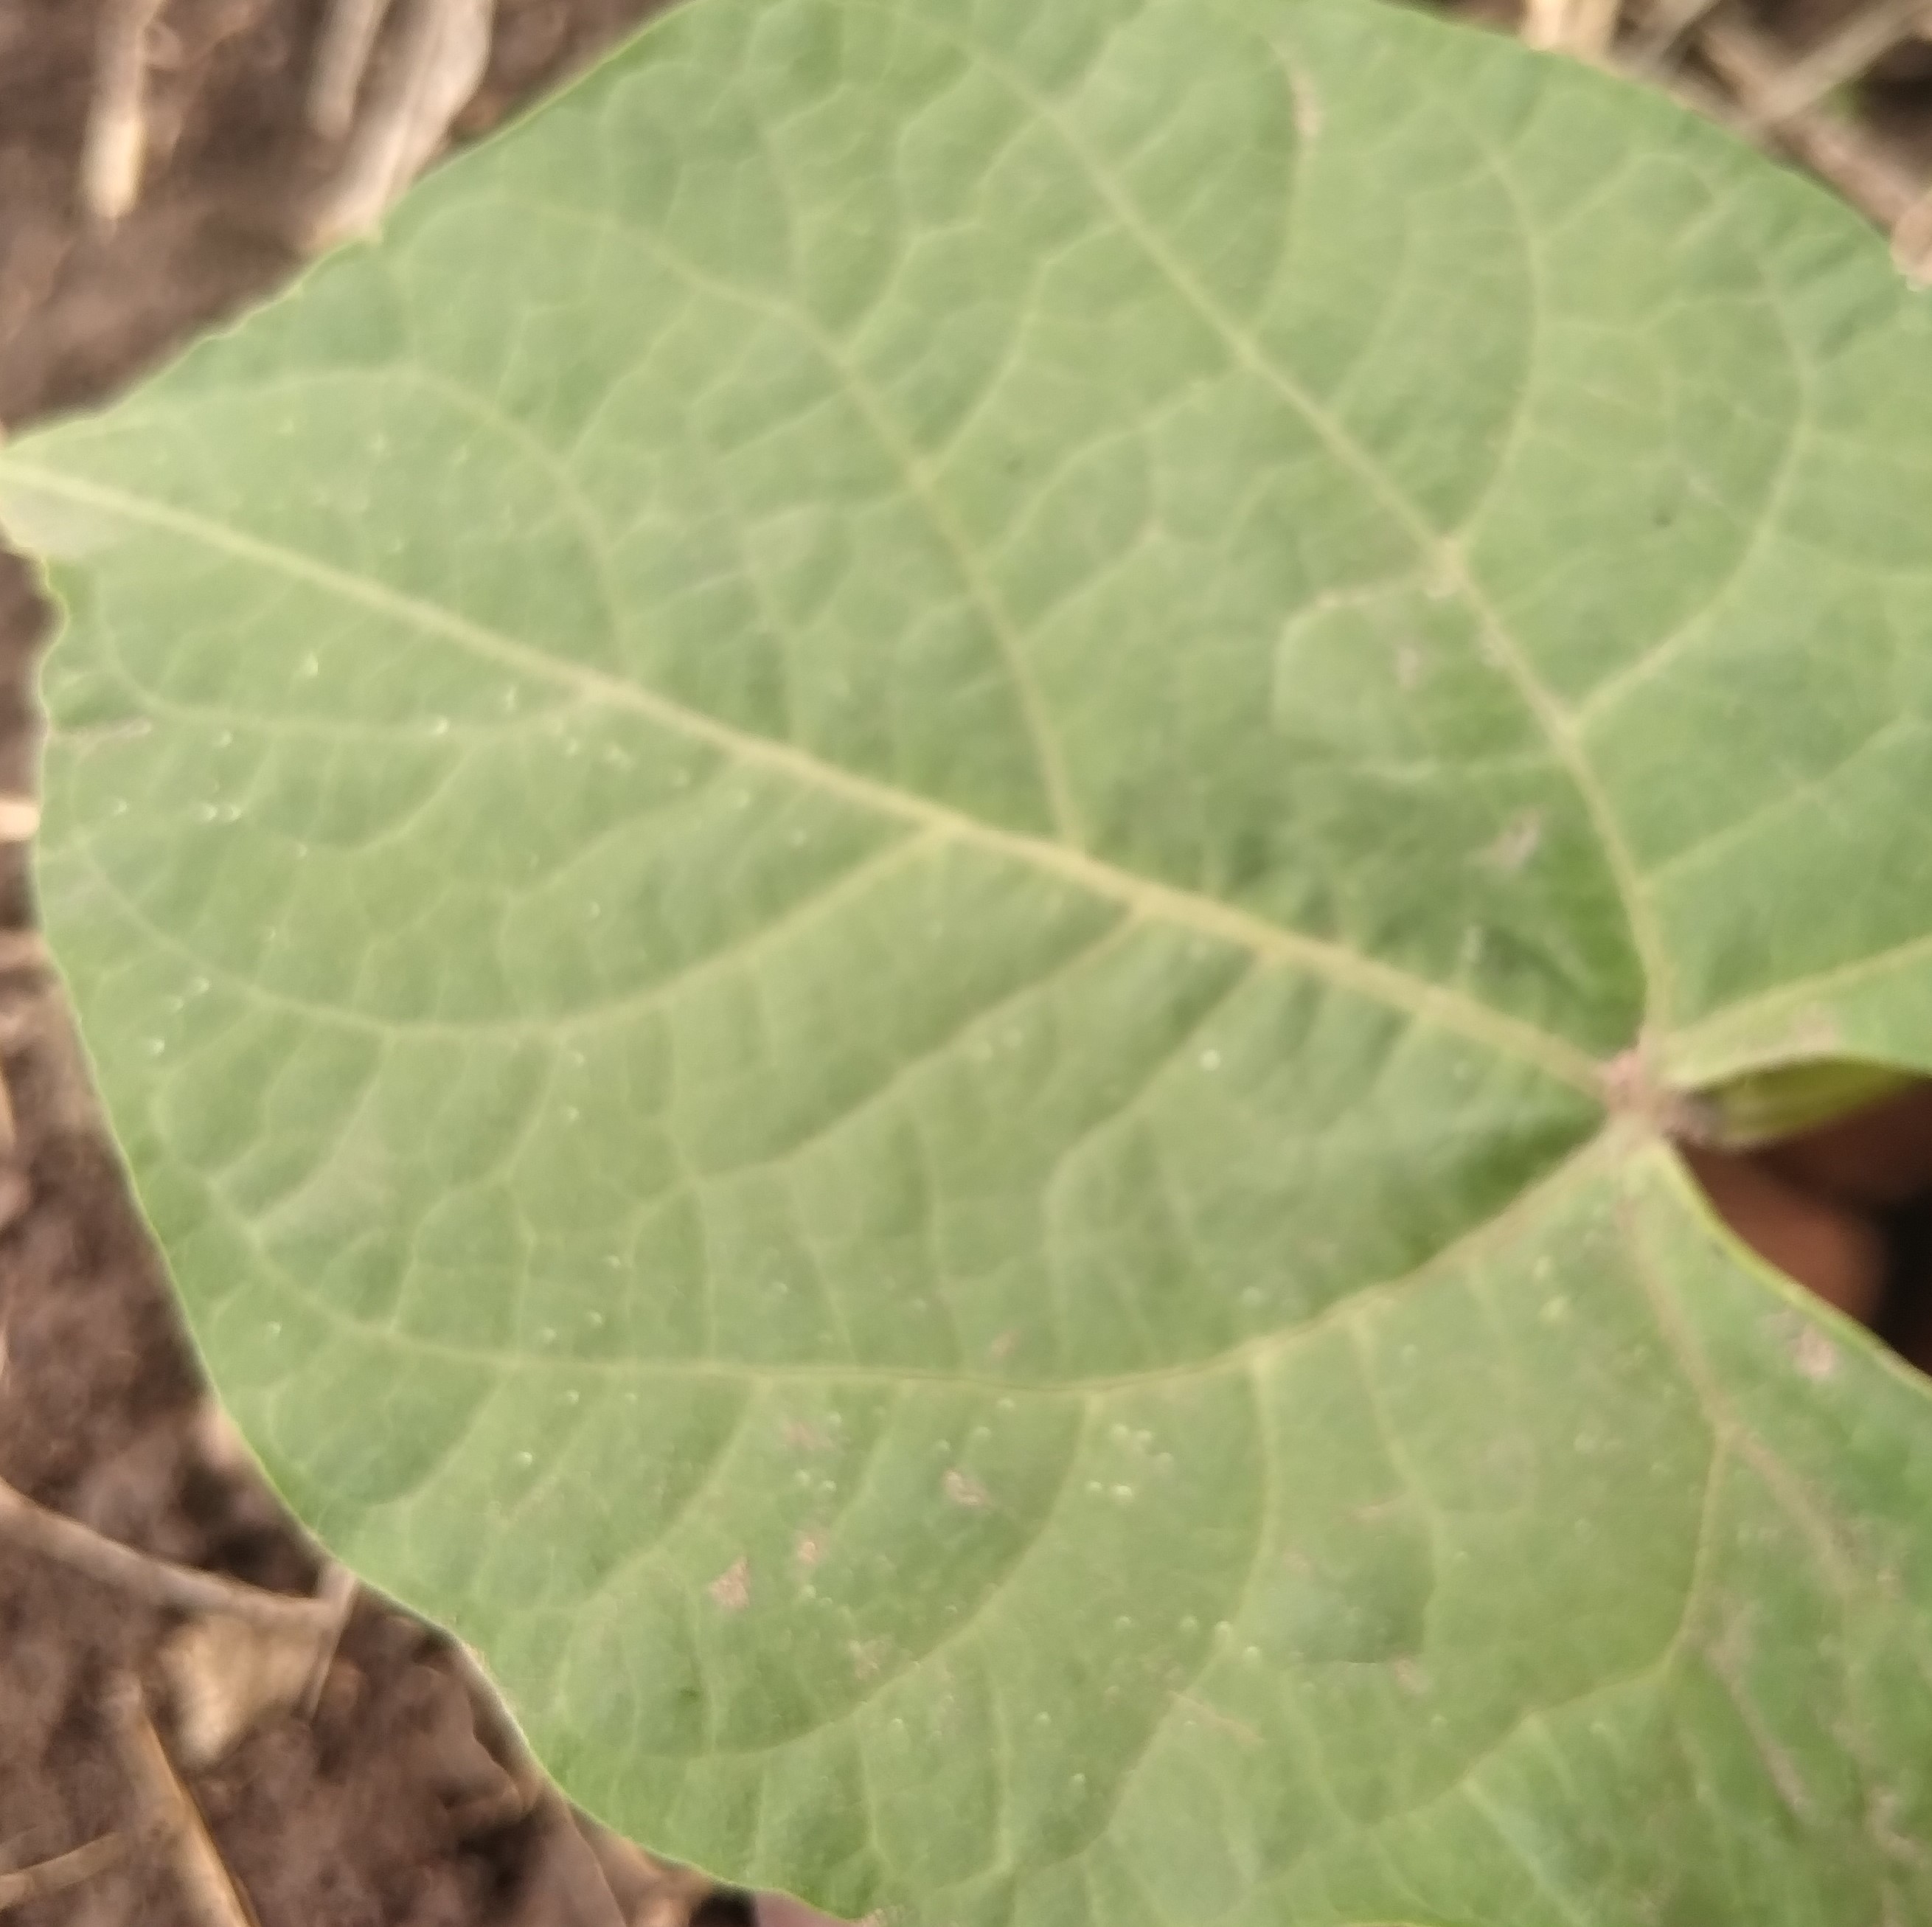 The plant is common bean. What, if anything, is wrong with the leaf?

healthy
